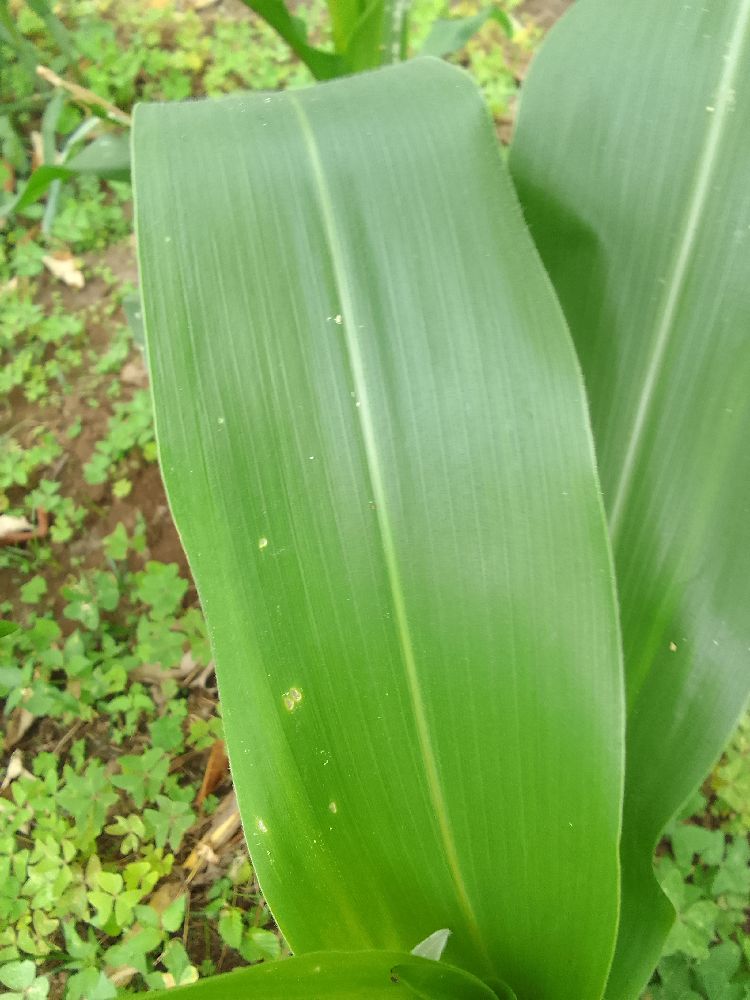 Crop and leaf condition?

maize, healthy
